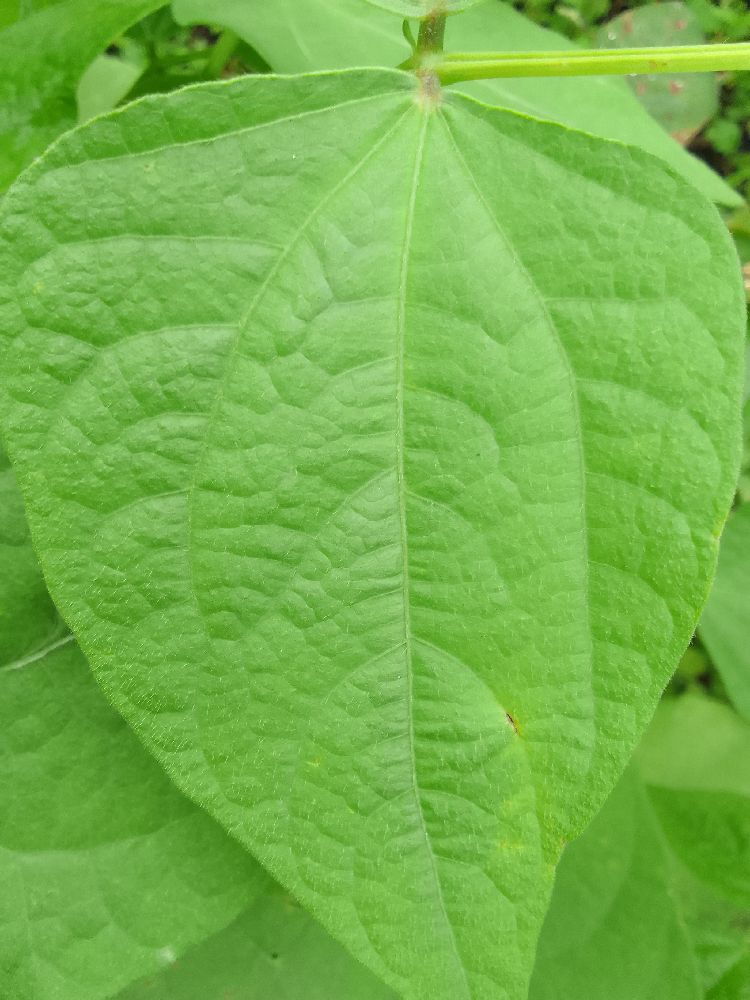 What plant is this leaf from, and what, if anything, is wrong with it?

common bean, healthy
